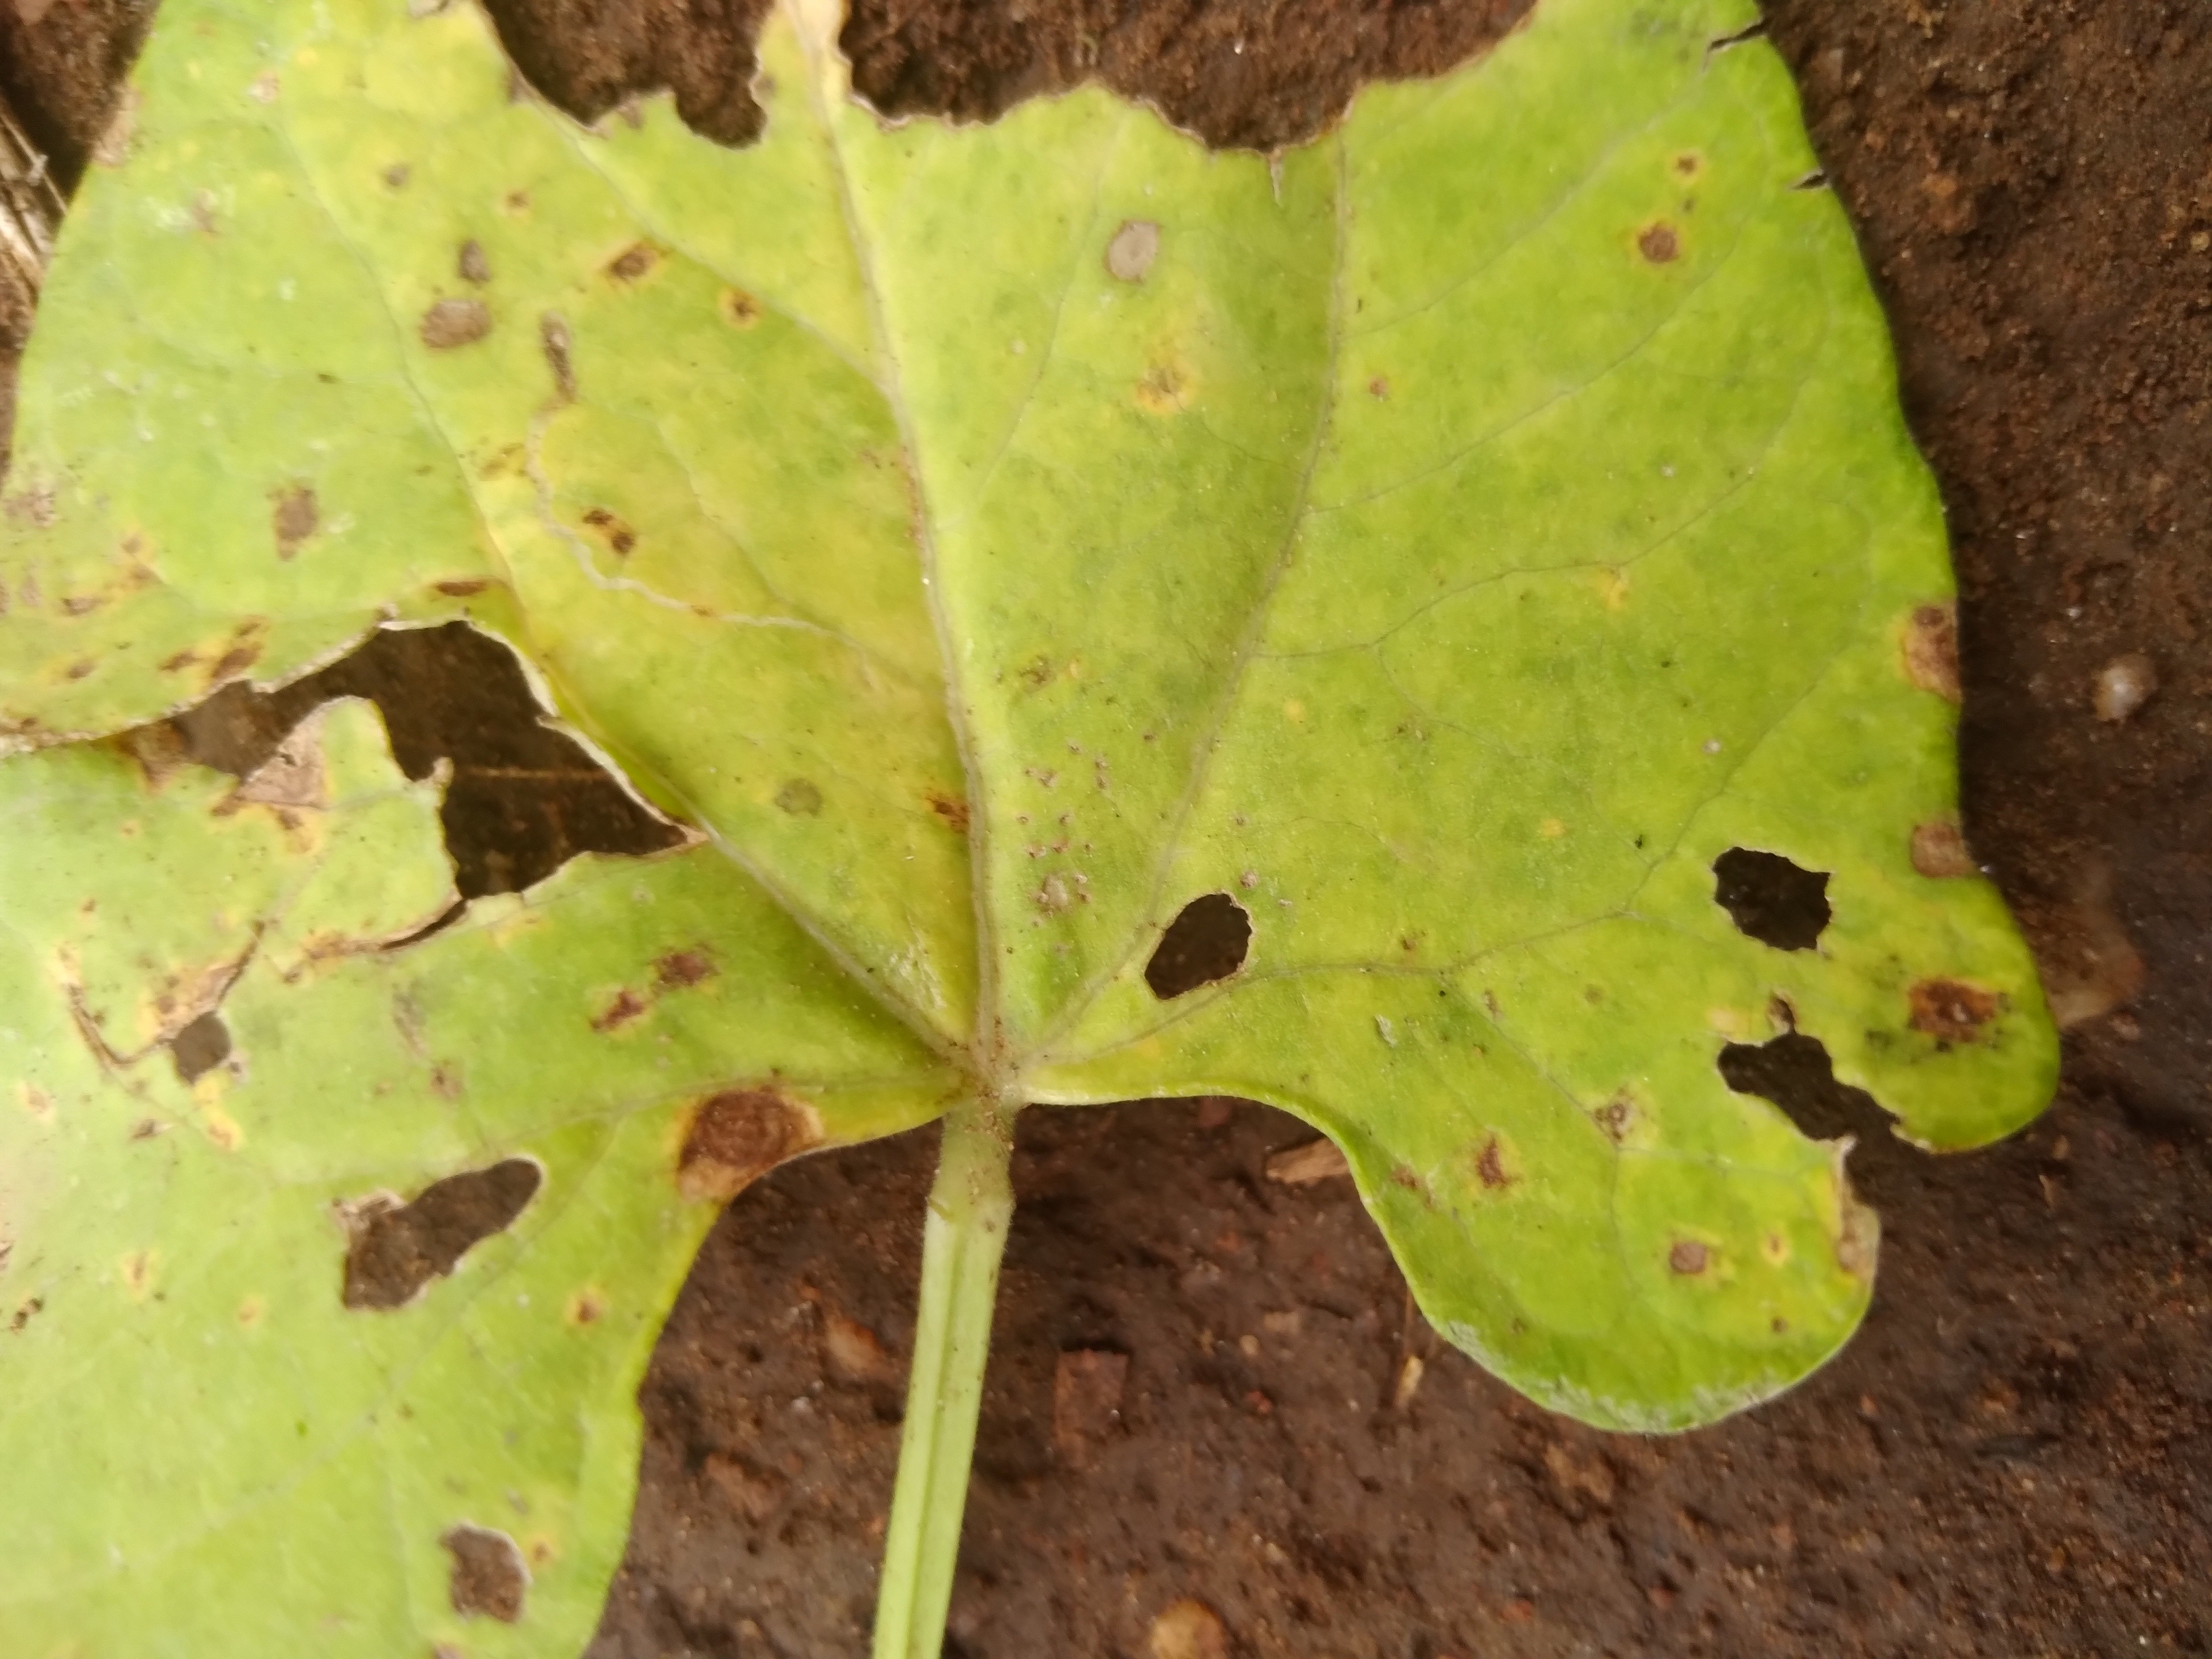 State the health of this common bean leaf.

rust
